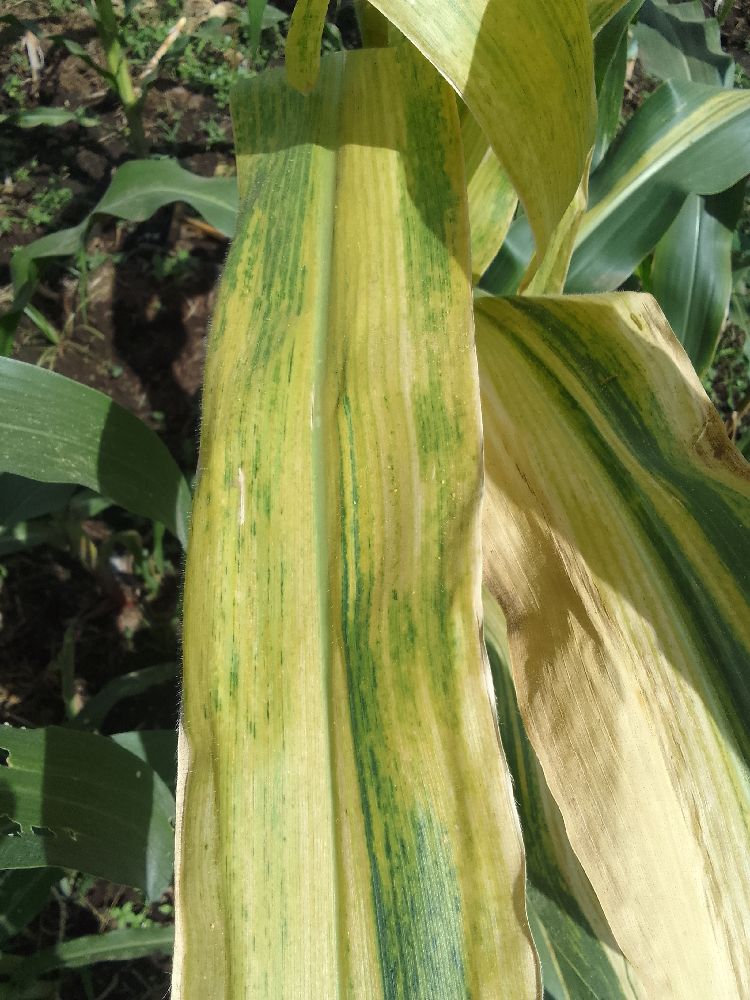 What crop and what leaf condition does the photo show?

maize, maize lethal necrosis
